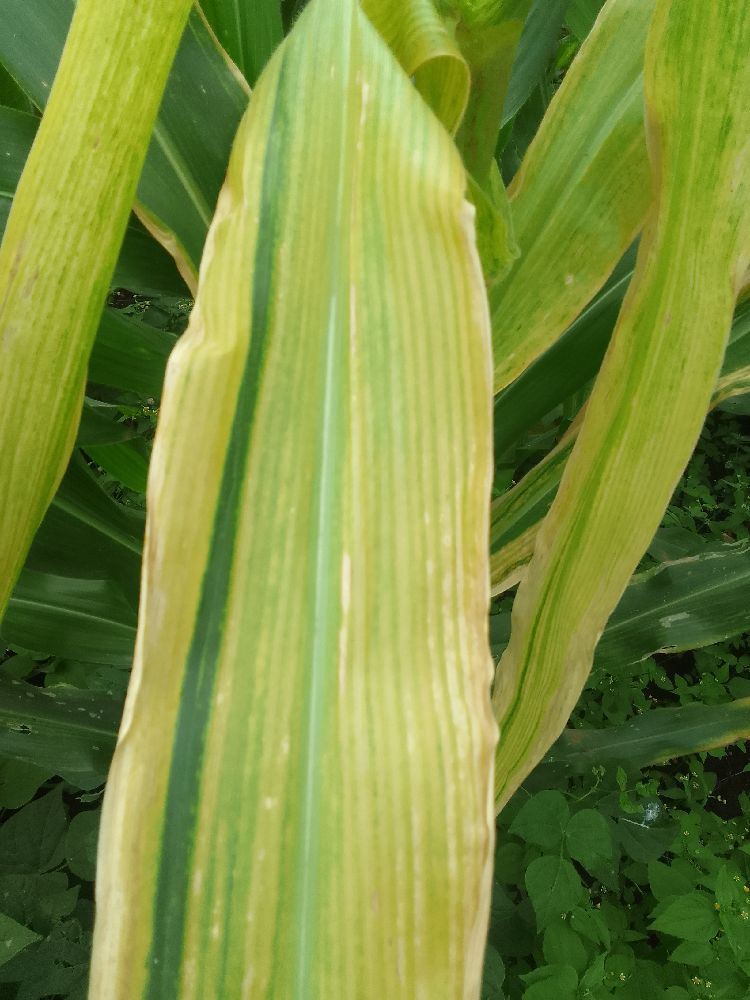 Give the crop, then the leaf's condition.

maize, maize lethal necrosis
